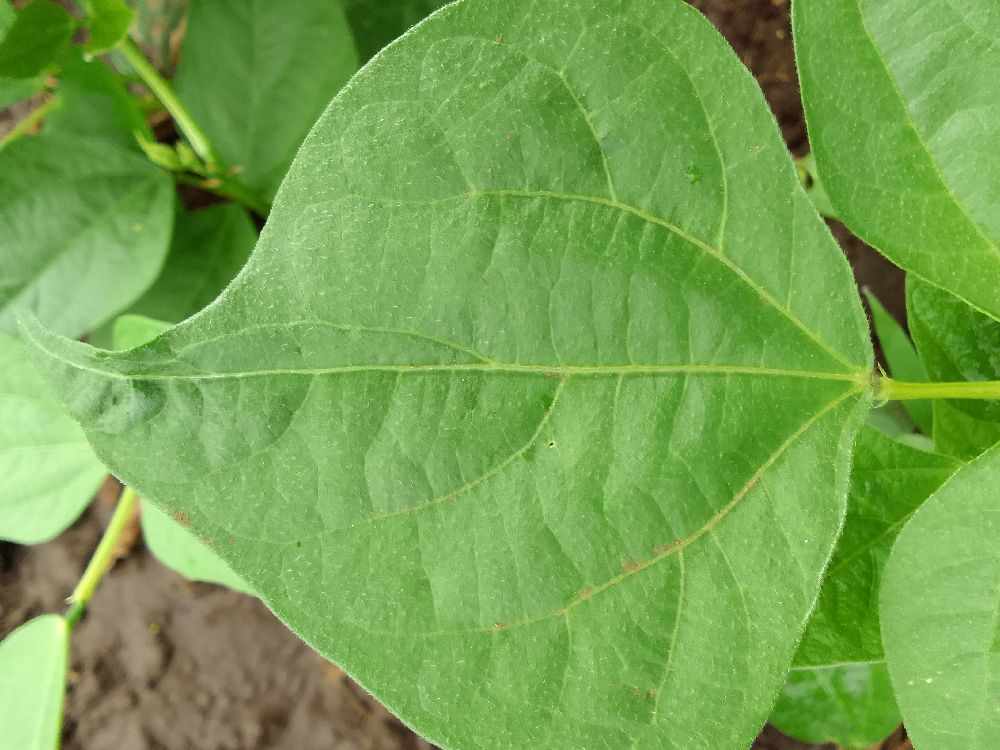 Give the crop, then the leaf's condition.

common bean, healthy
